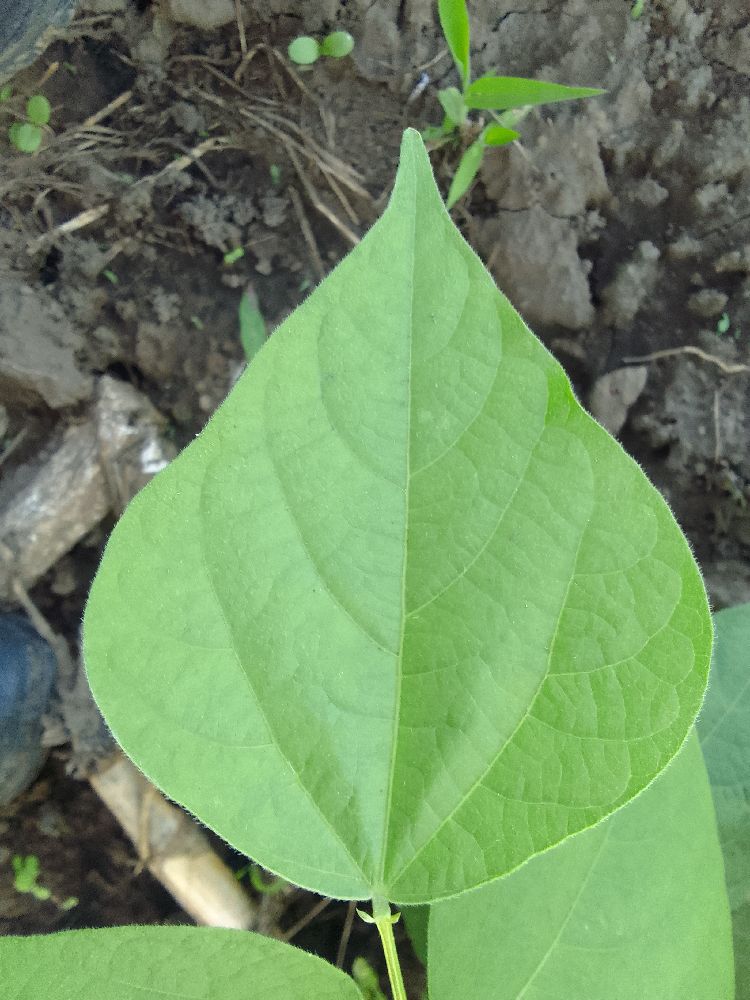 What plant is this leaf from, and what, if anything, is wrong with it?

common bean, healthy
